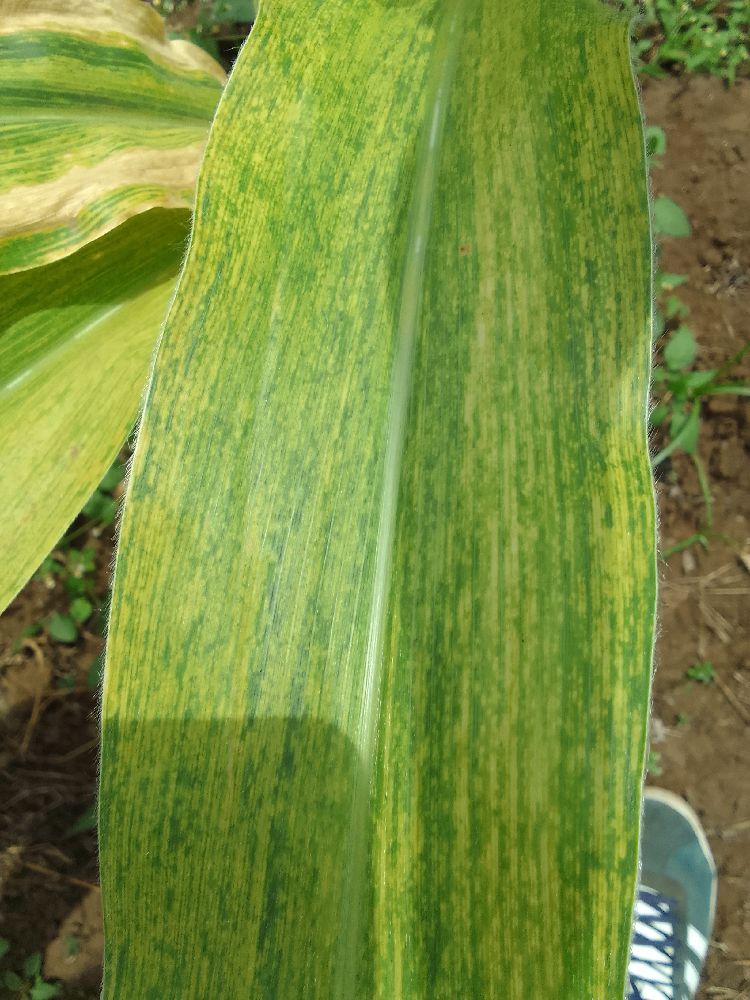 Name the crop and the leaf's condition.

maize, maize lethal necrosis
